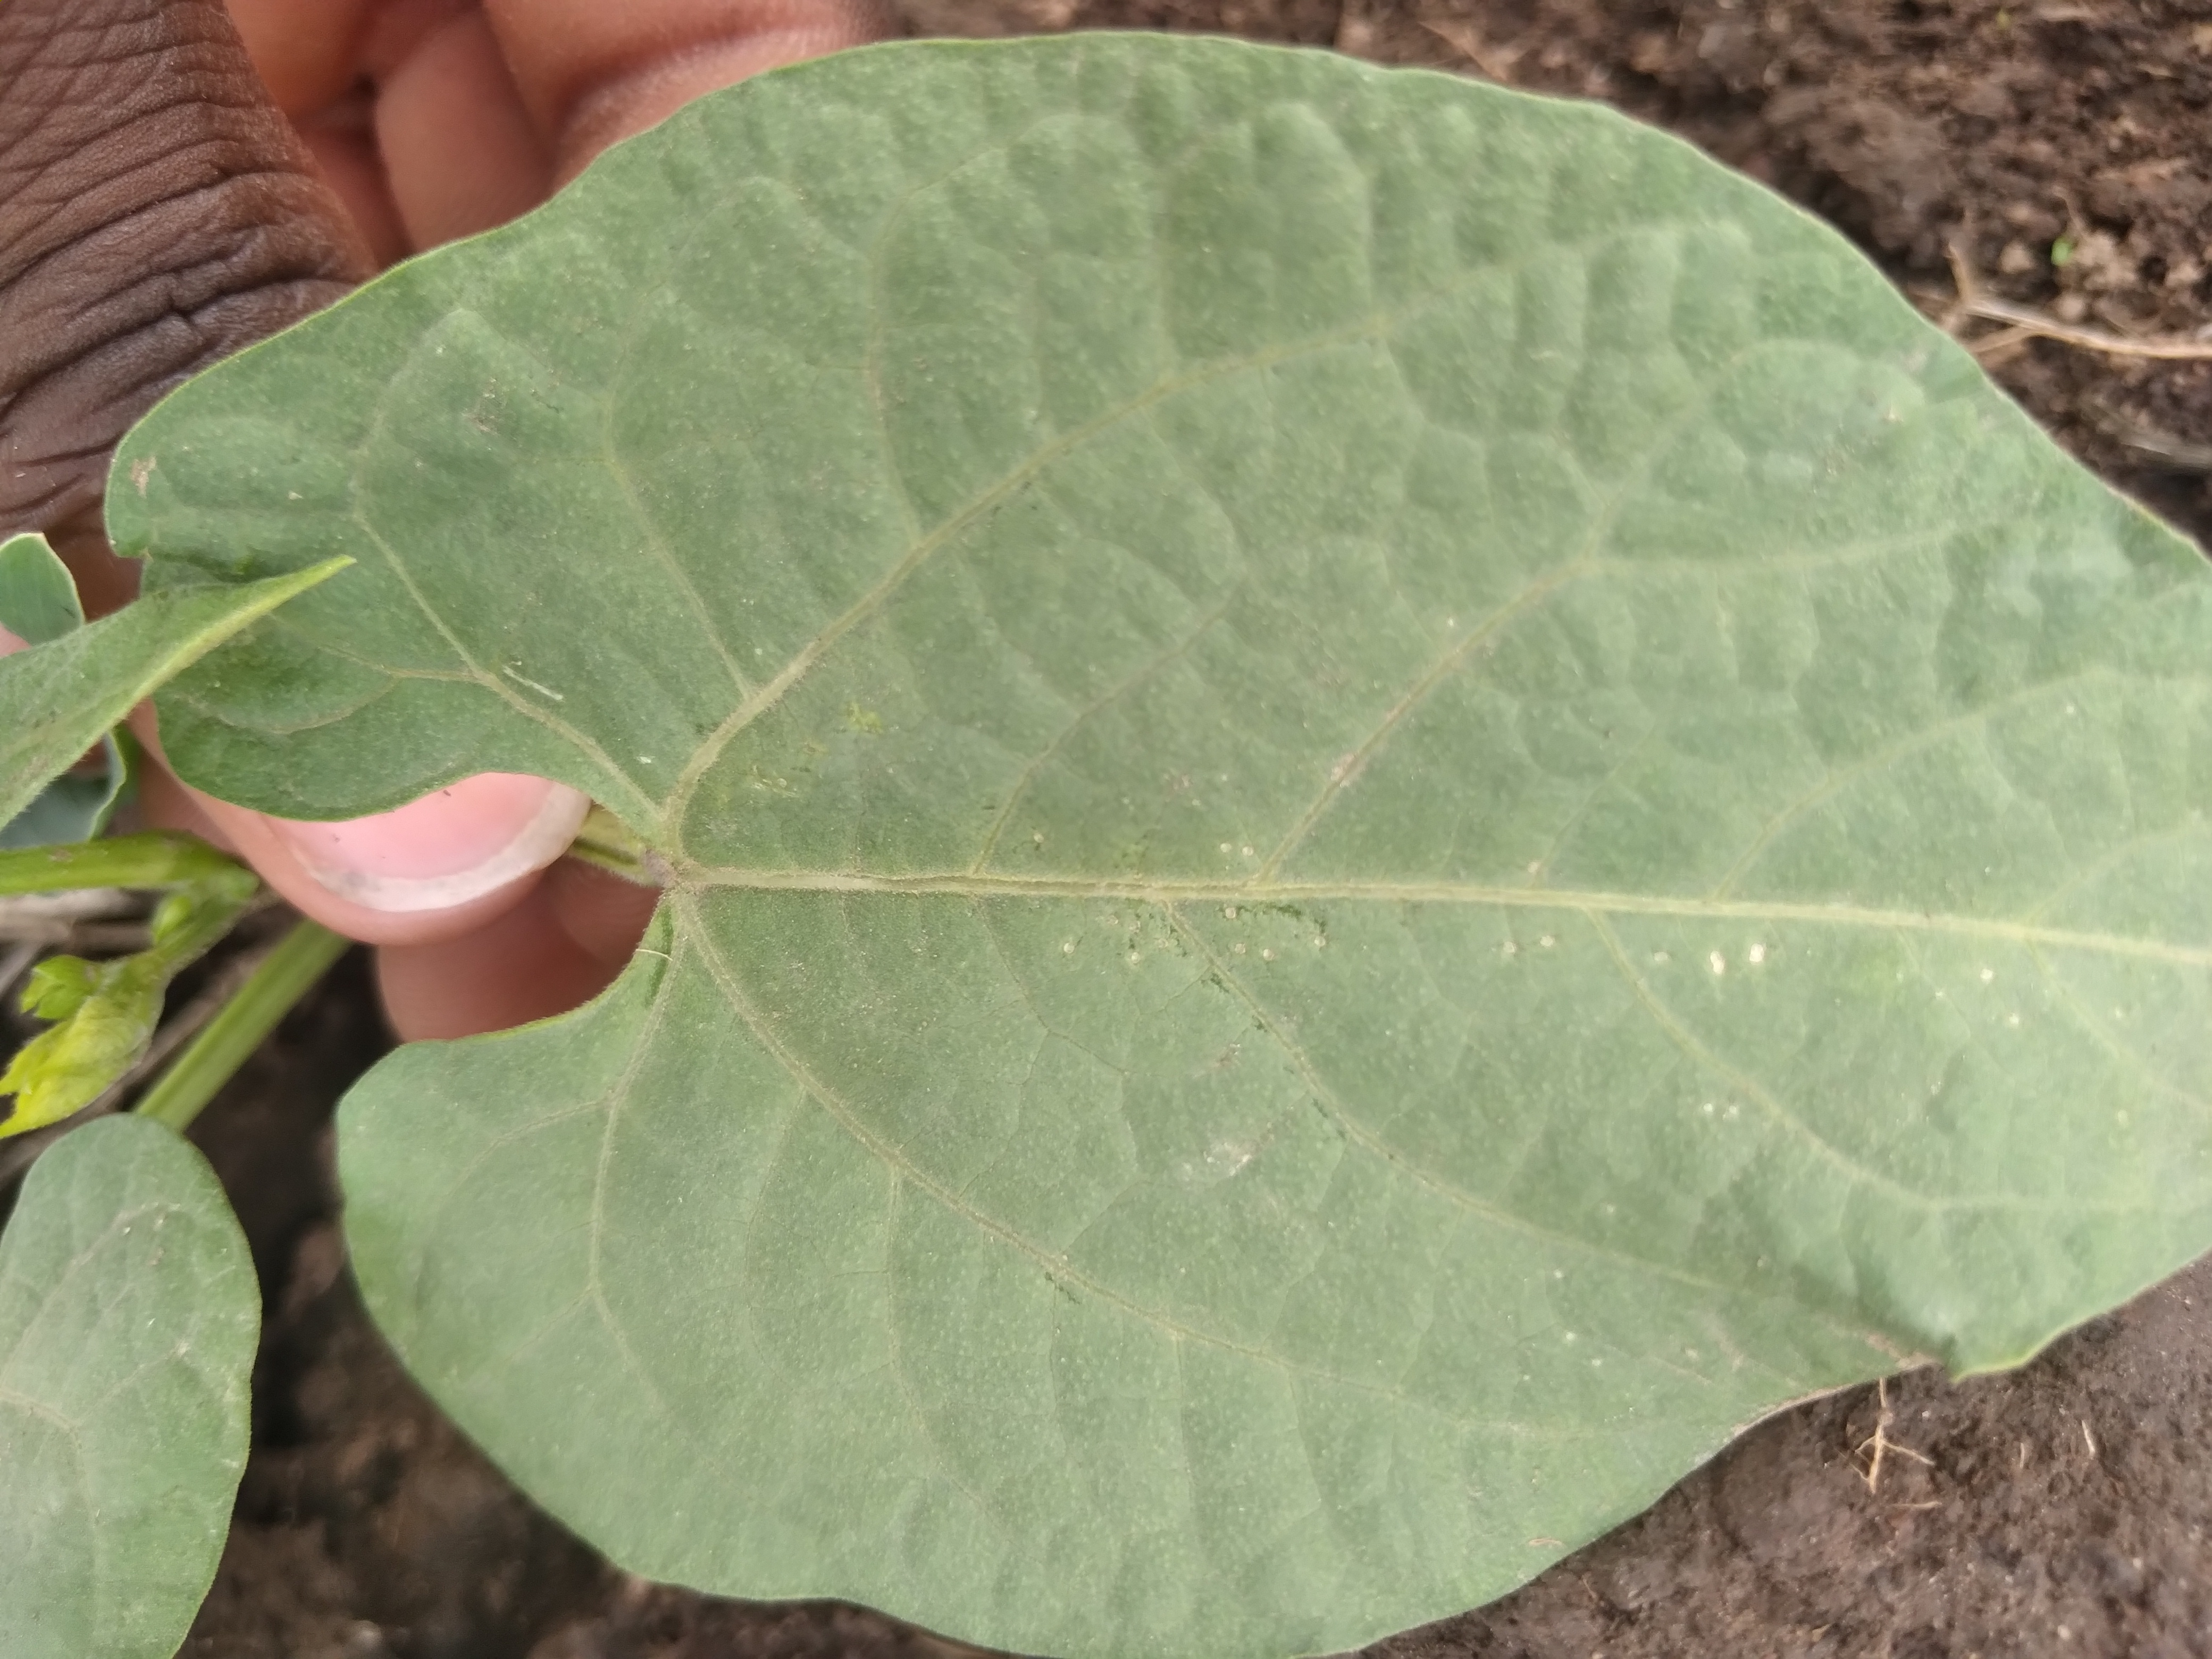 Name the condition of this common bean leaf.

healthy
